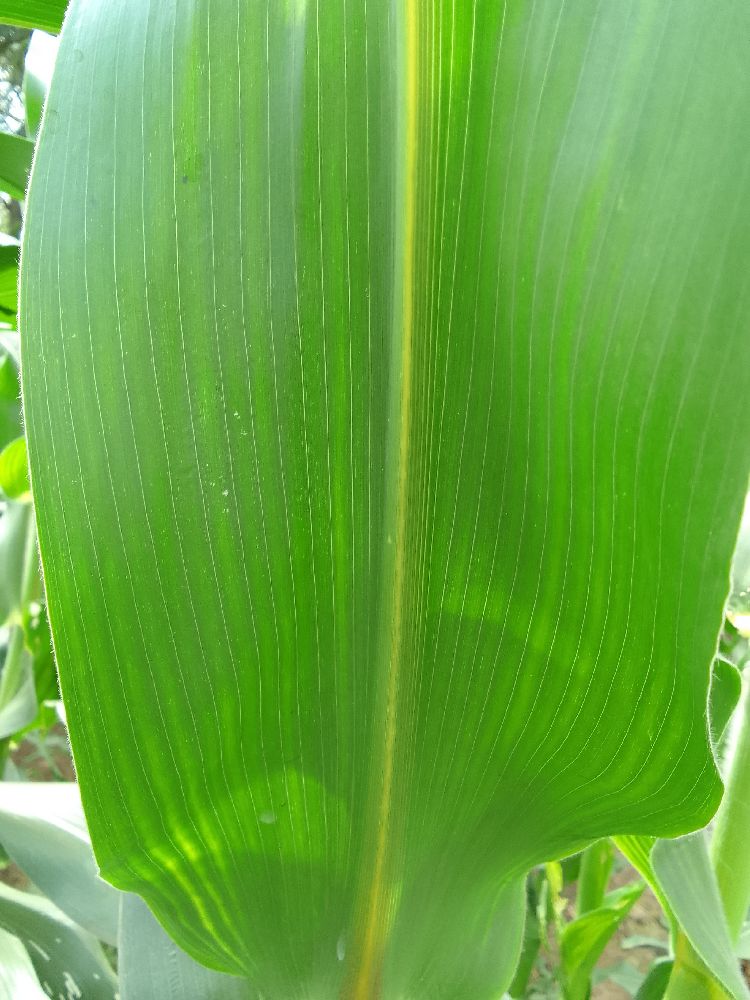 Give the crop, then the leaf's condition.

maize, healthy
